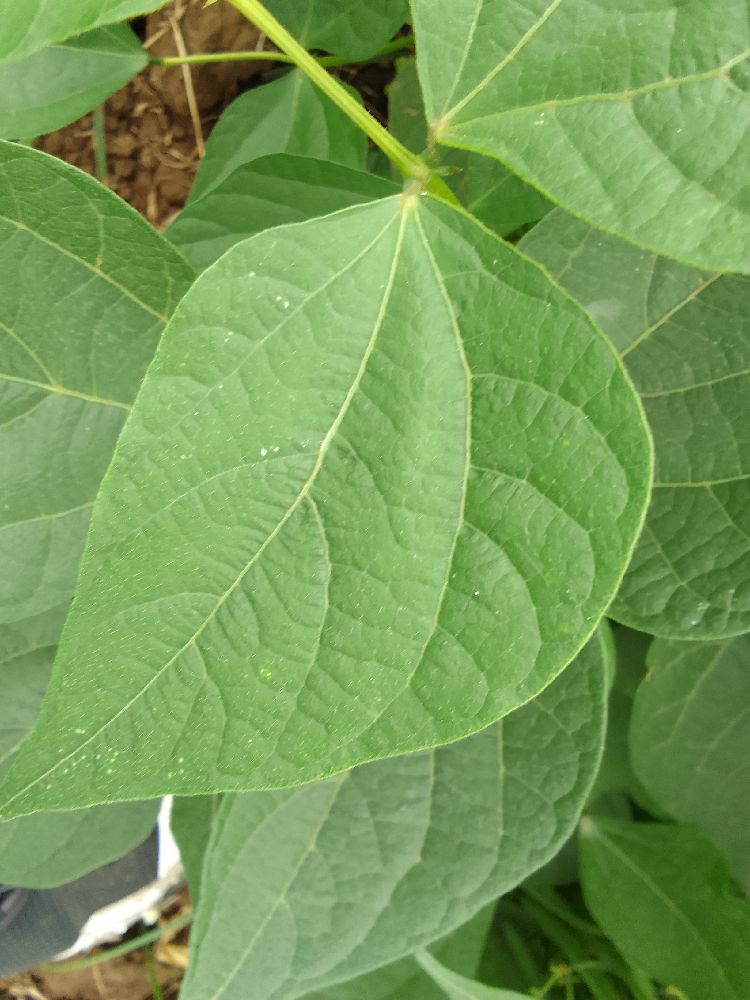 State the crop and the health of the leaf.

common bean, healthy
